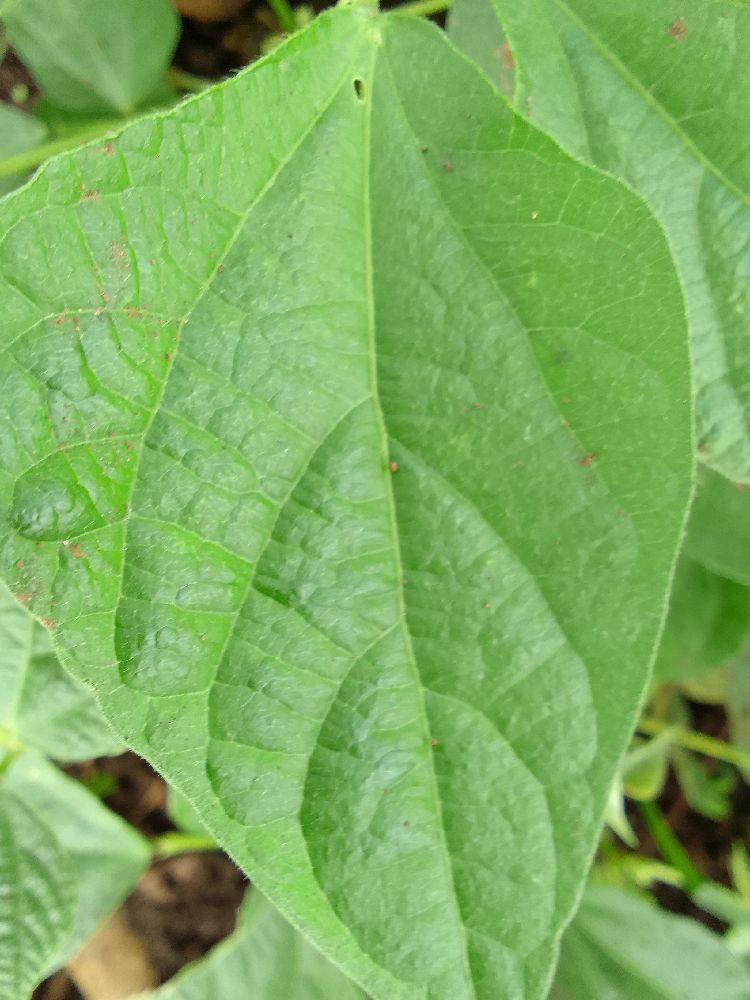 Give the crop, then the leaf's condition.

common bean, healthy
